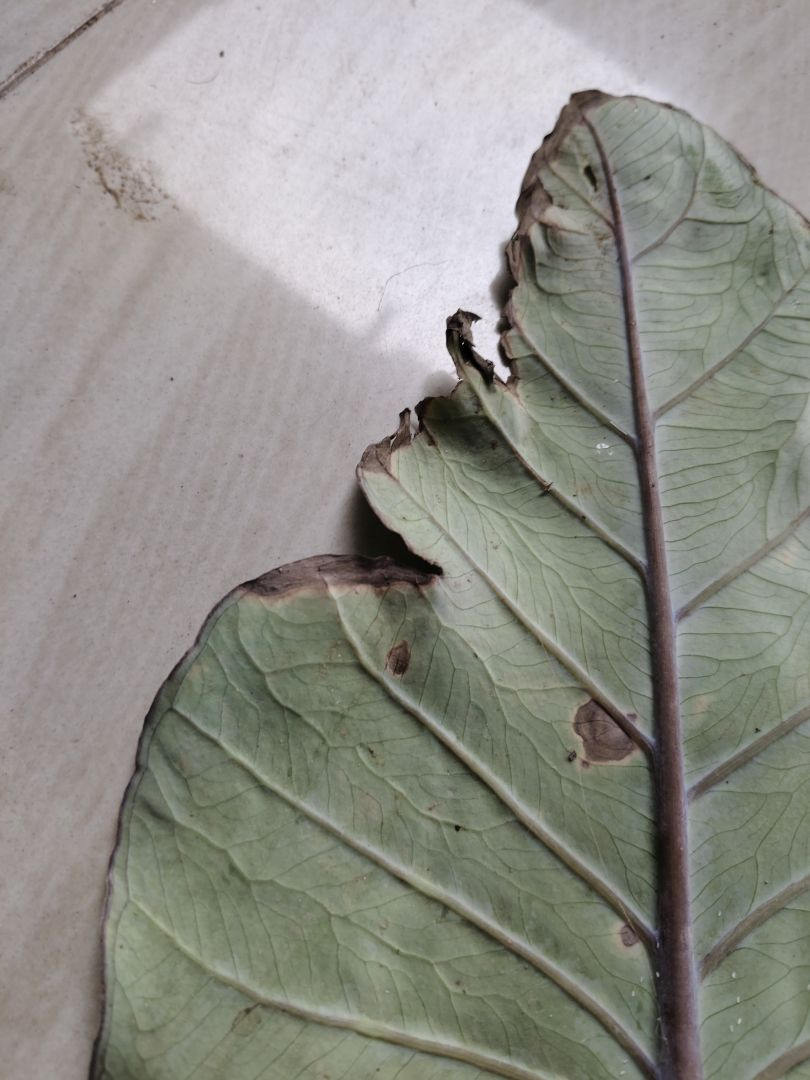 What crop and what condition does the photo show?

taro, leaf blight
